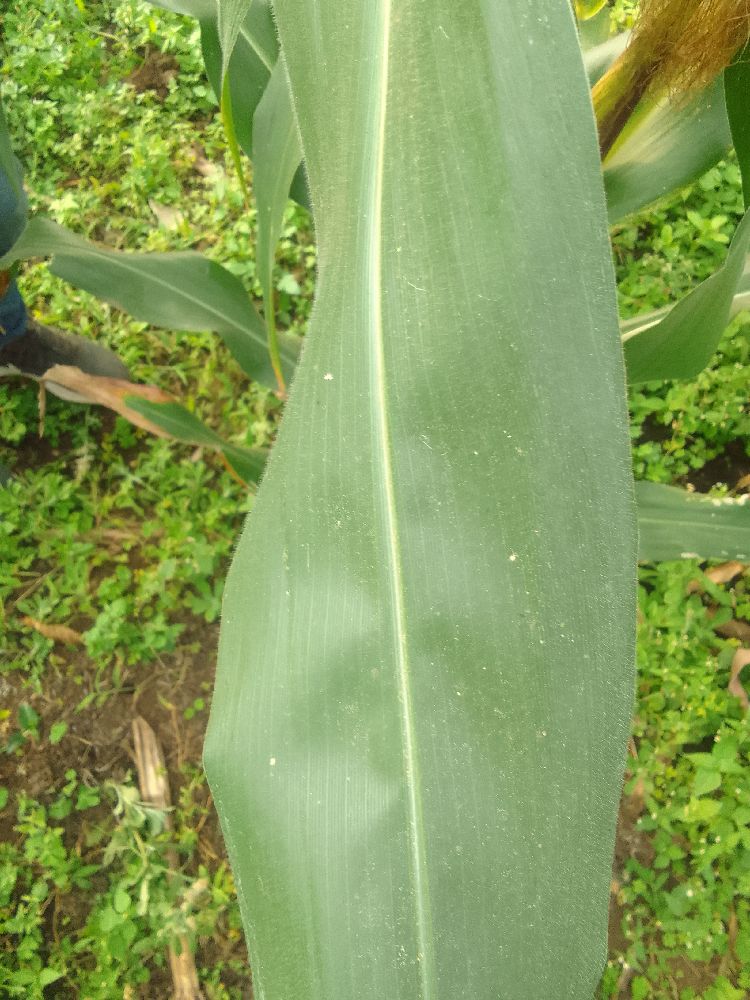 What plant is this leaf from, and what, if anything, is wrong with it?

maize, healthy
